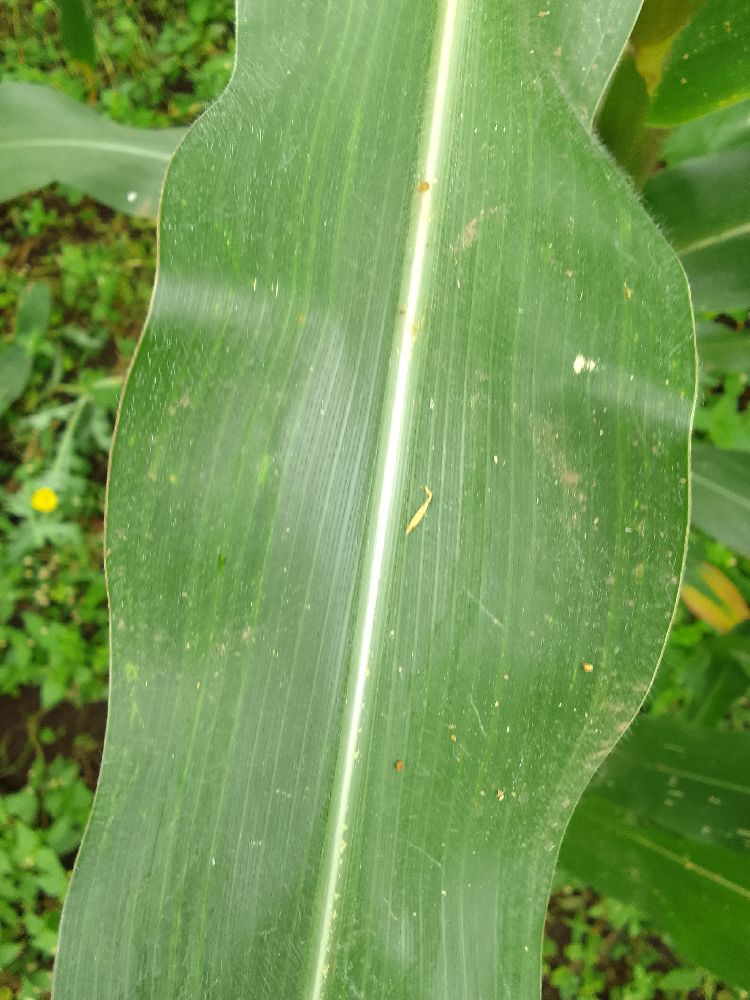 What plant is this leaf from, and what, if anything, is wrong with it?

maize, healthy
